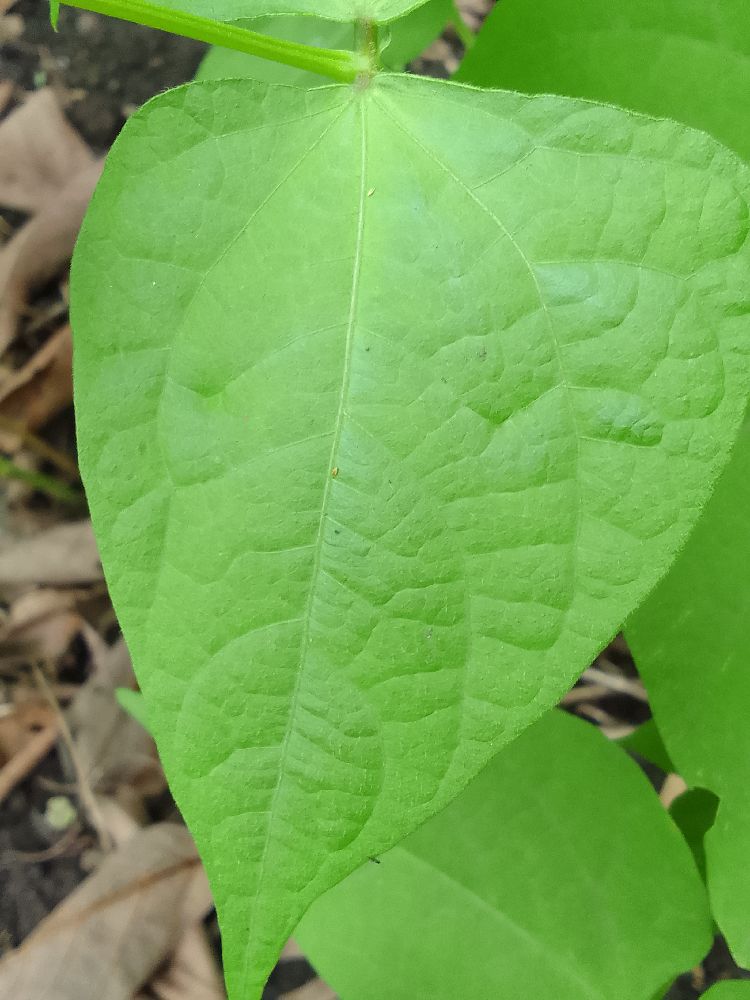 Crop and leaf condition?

common bean, healthy
